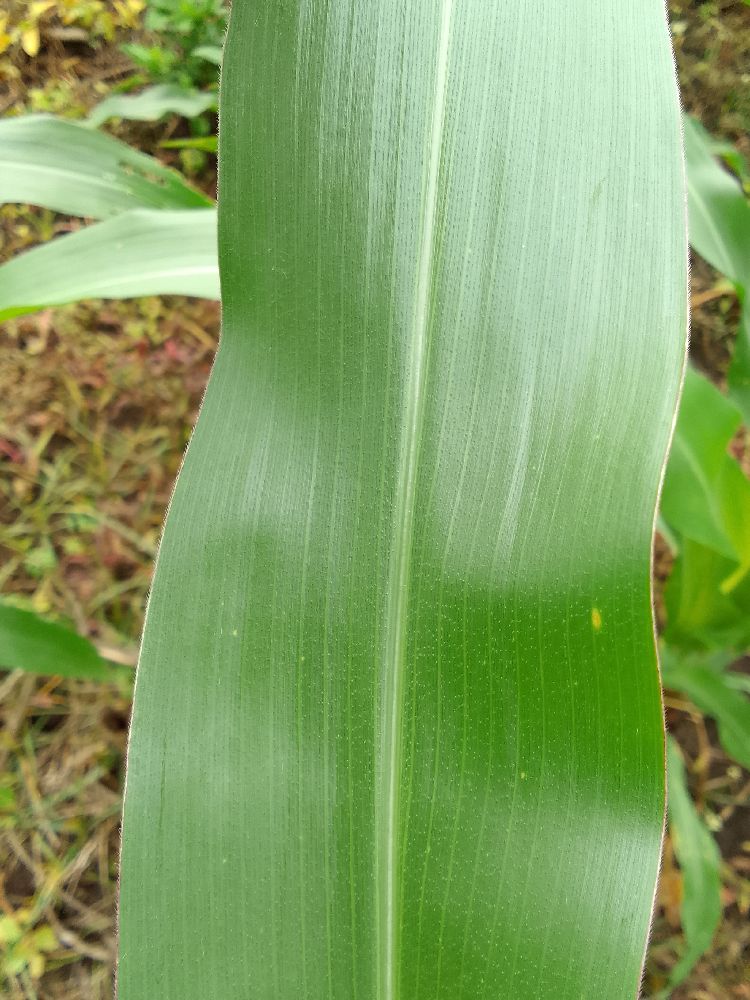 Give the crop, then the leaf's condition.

maize, healthy
